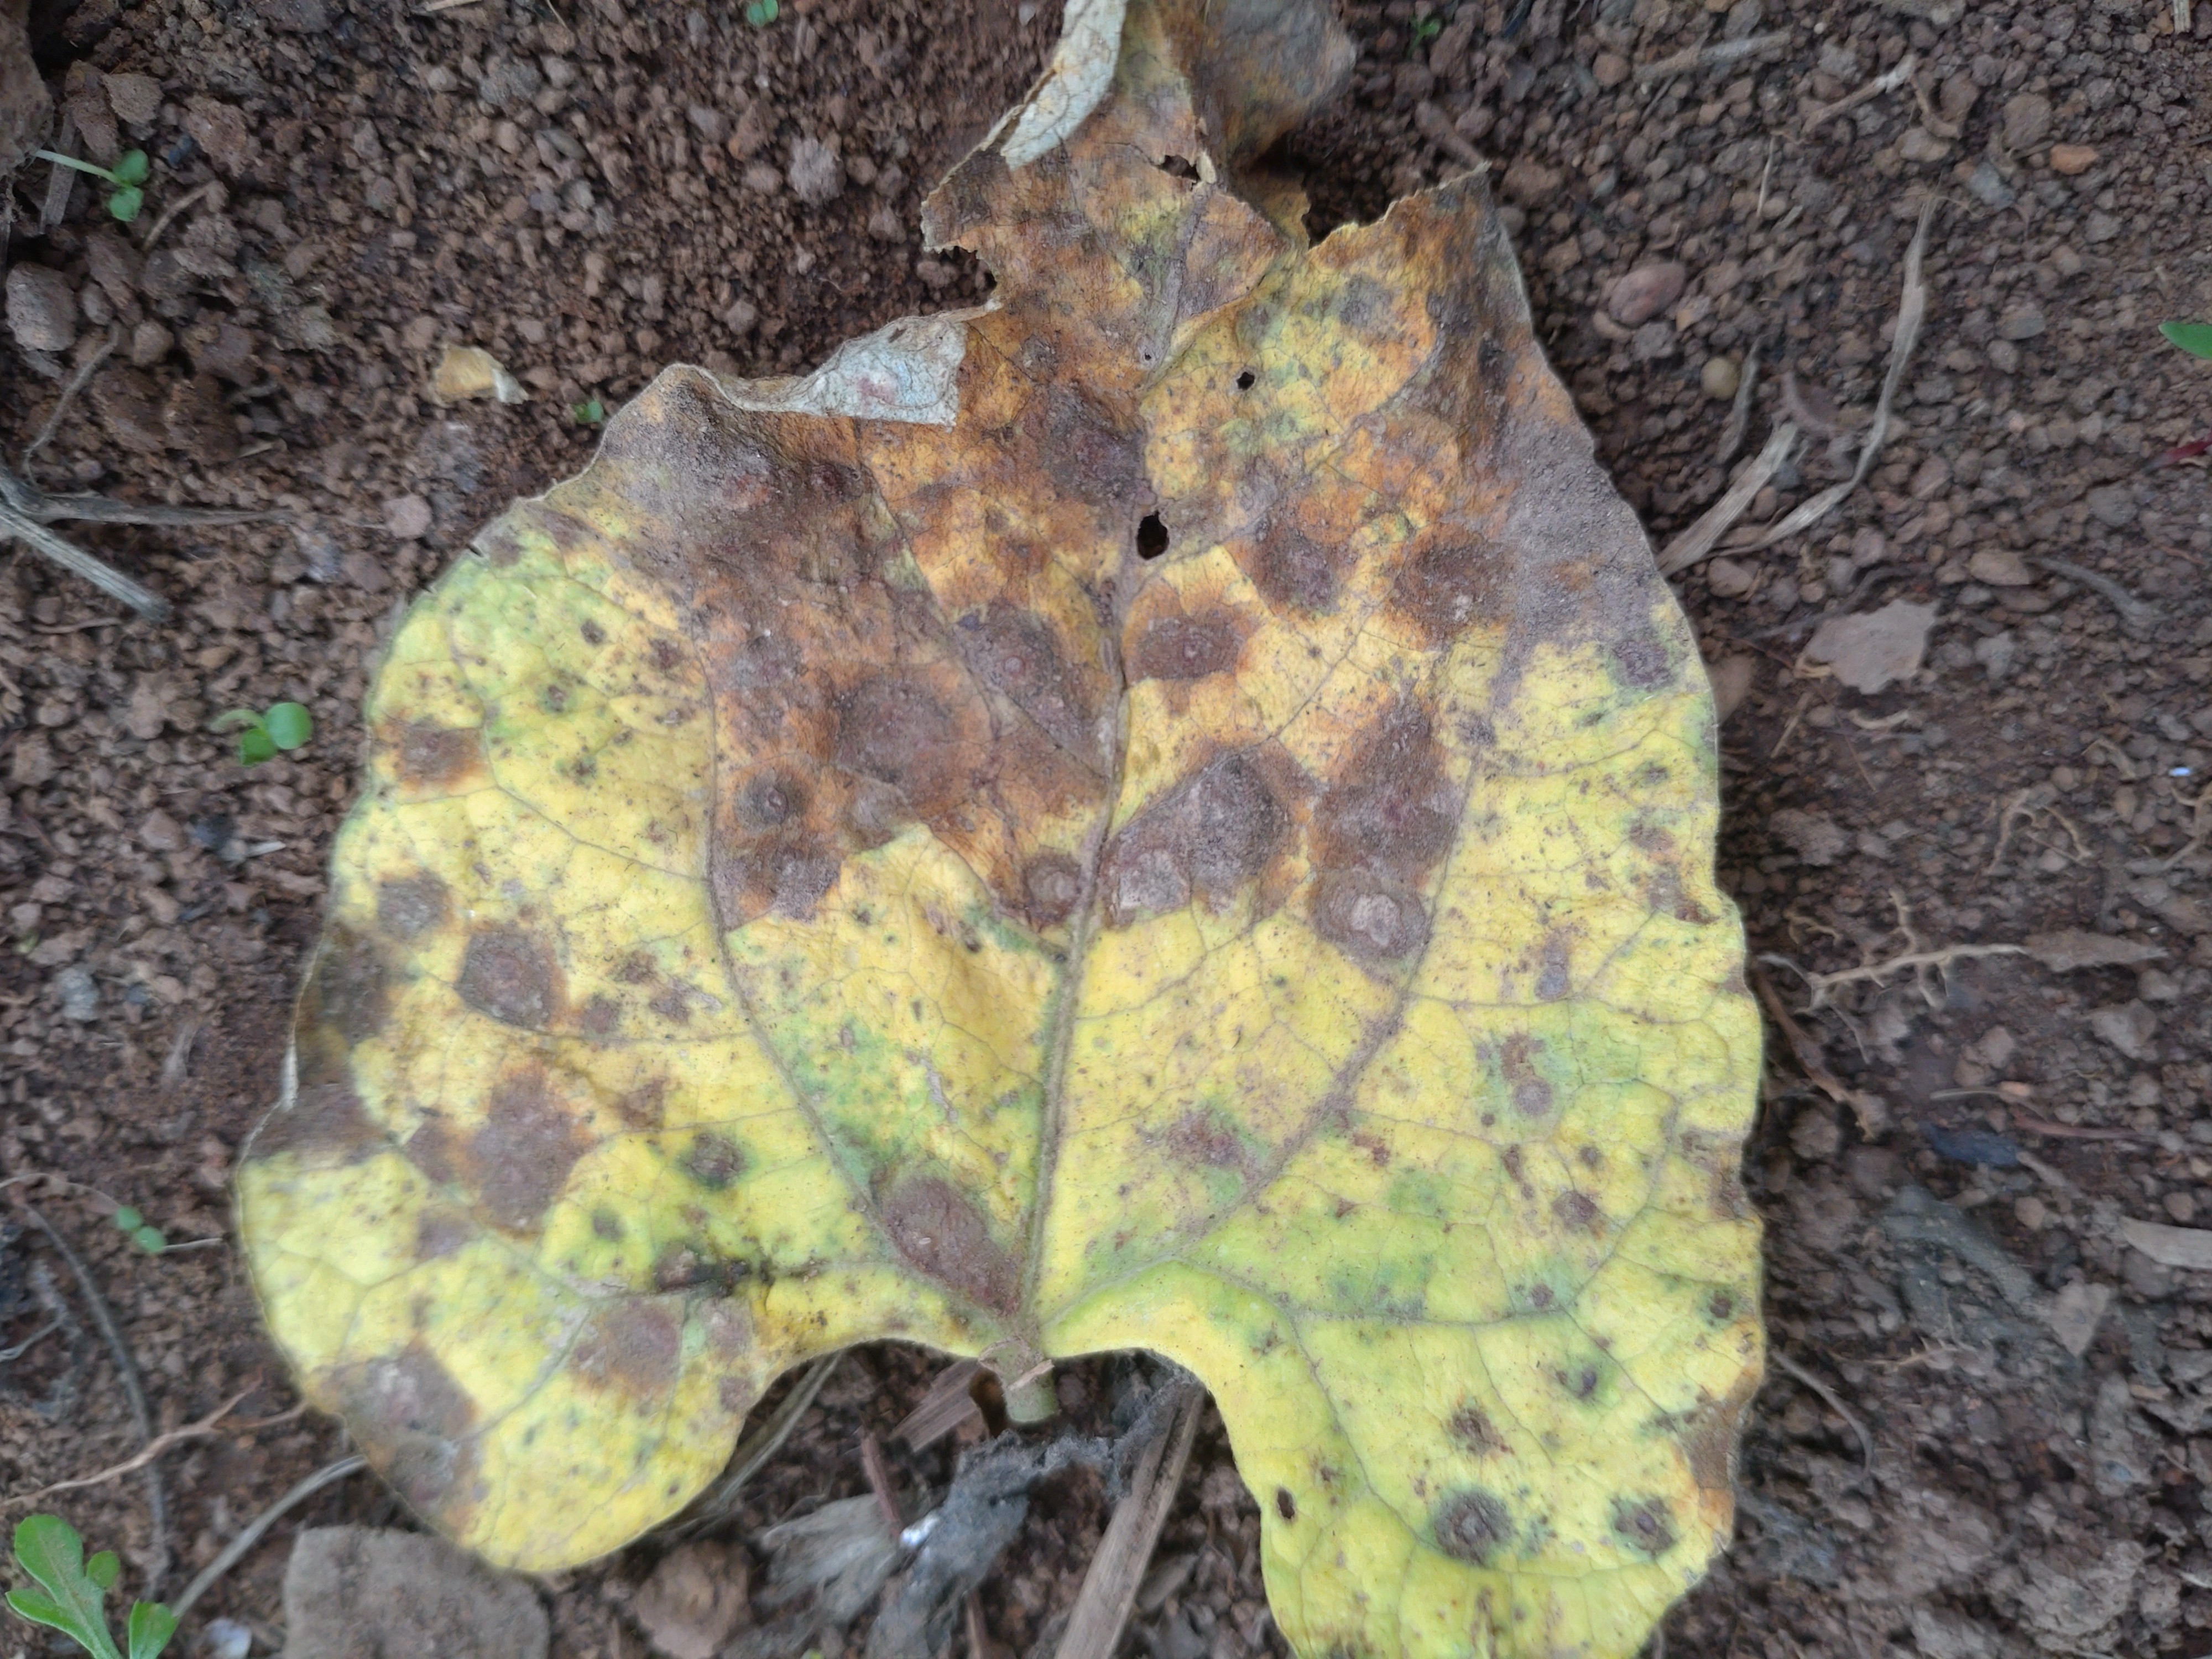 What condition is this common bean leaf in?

rust
